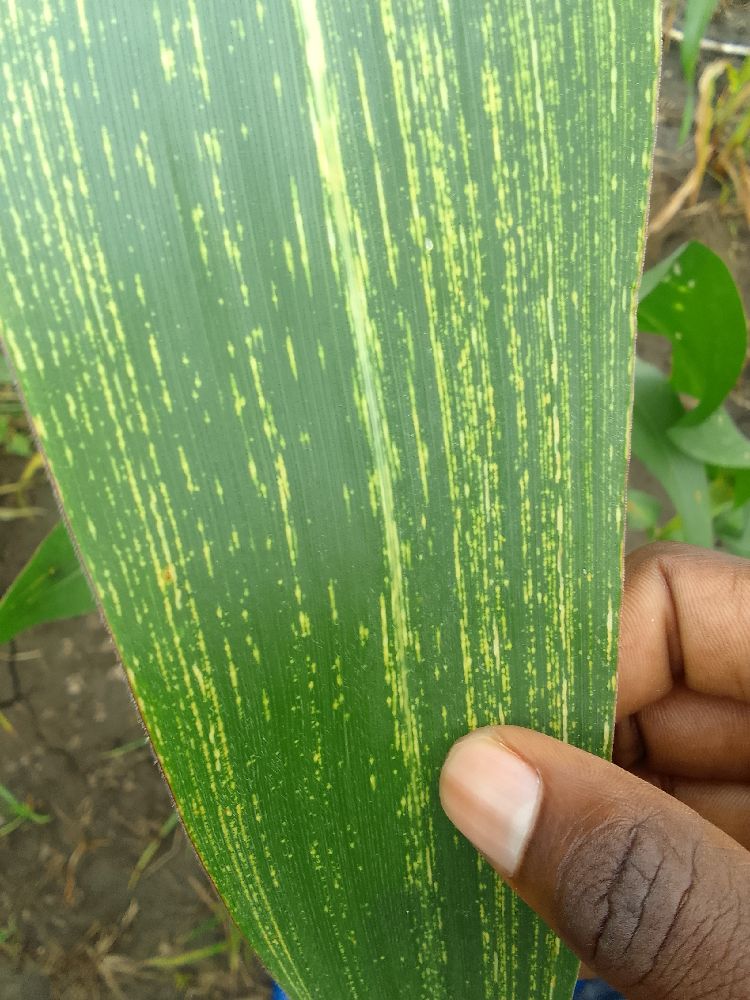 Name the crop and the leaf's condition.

maize, maize streak virus
